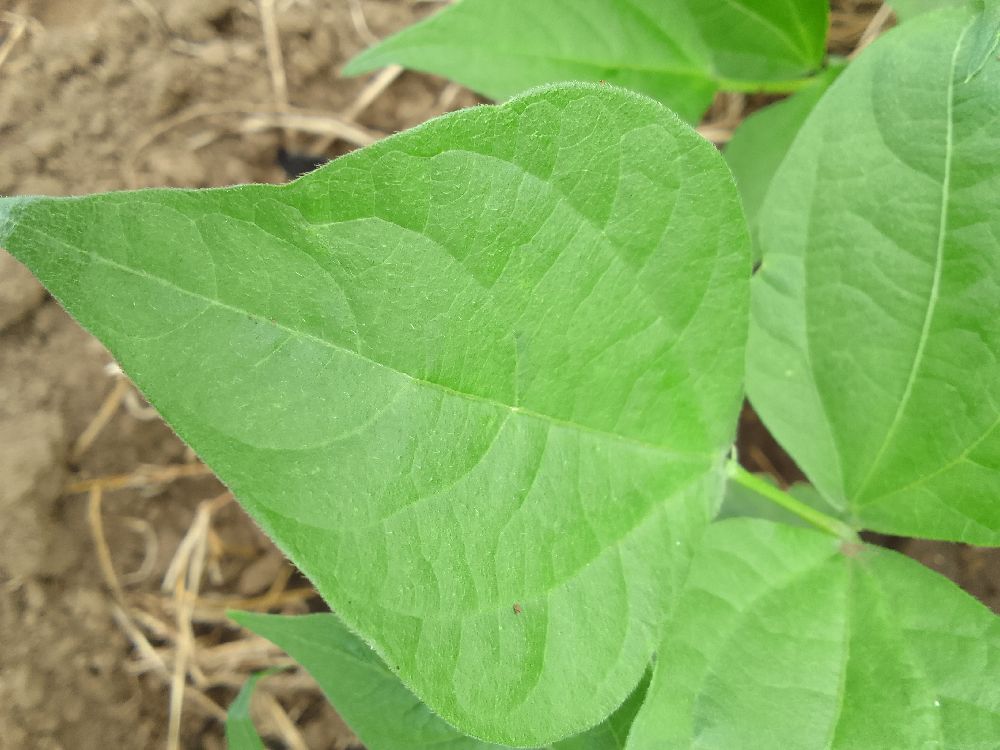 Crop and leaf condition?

common bean, healthy
